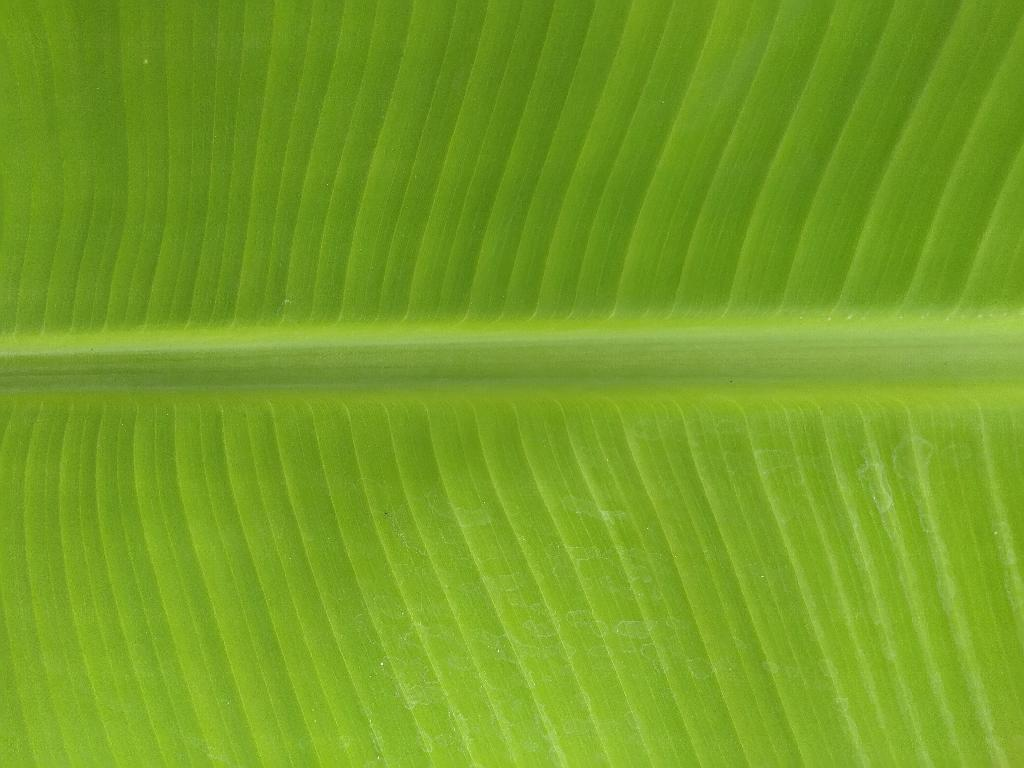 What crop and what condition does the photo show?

banana, healthy
